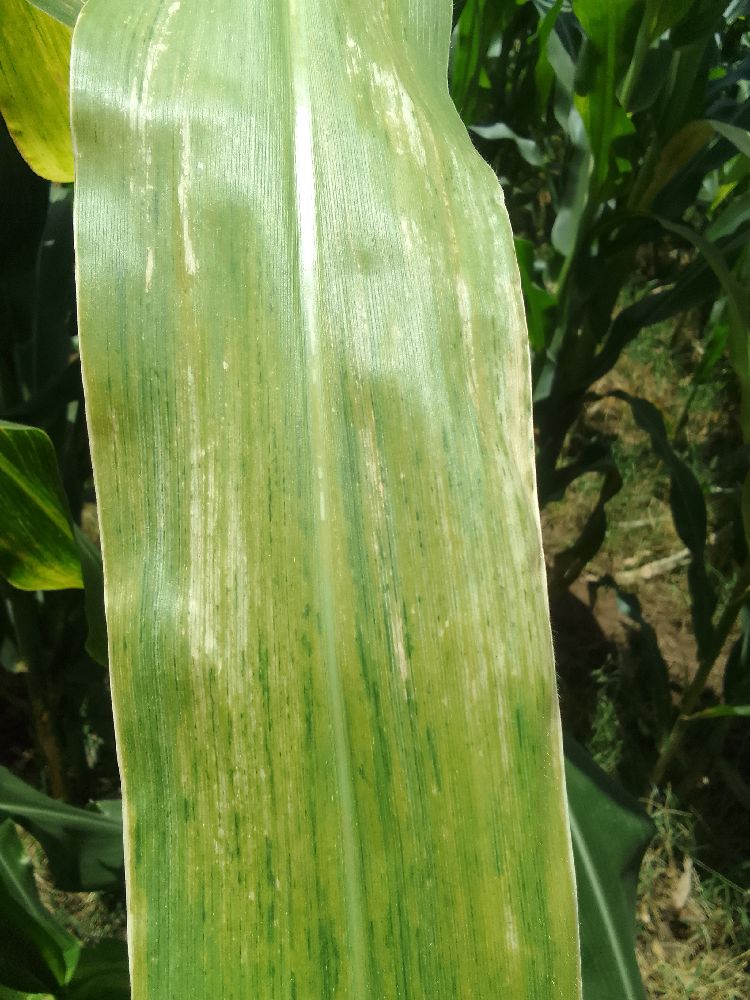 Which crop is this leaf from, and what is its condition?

maize, maize lethal necrosis
